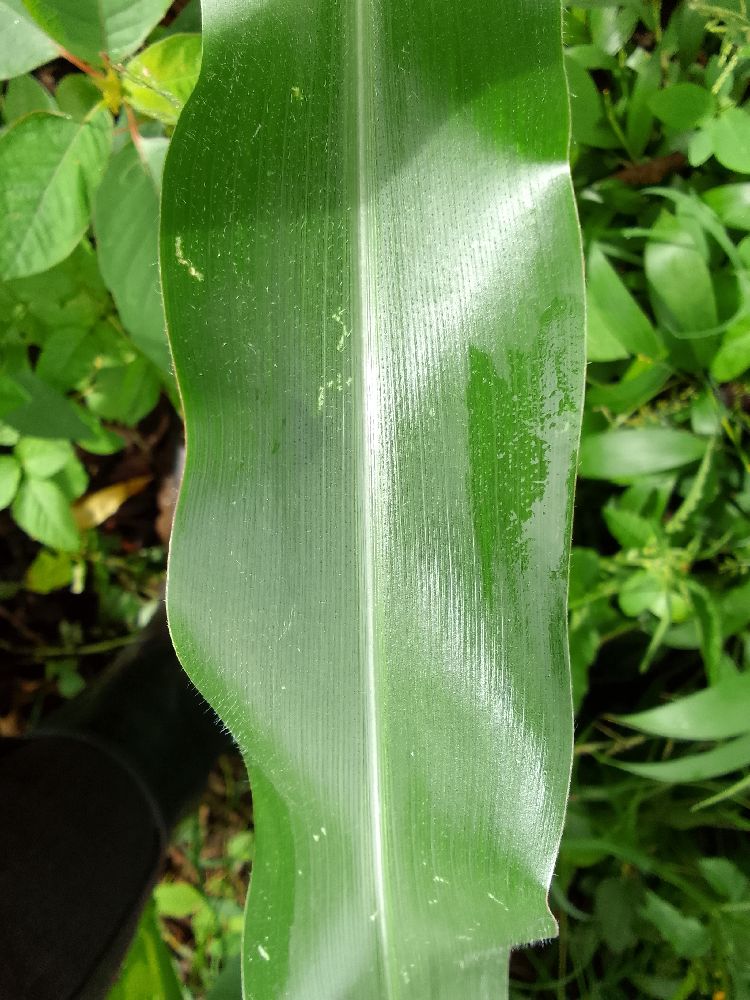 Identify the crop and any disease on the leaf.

maize, healthy
